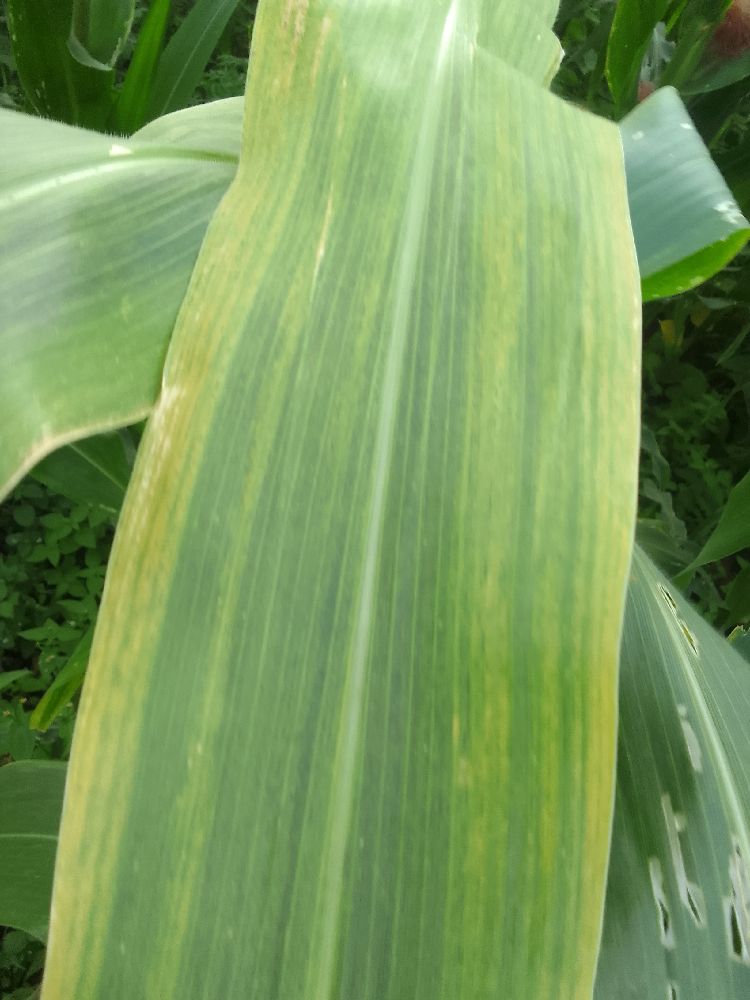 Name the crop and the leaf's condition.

maize, maize lethal necrosis
